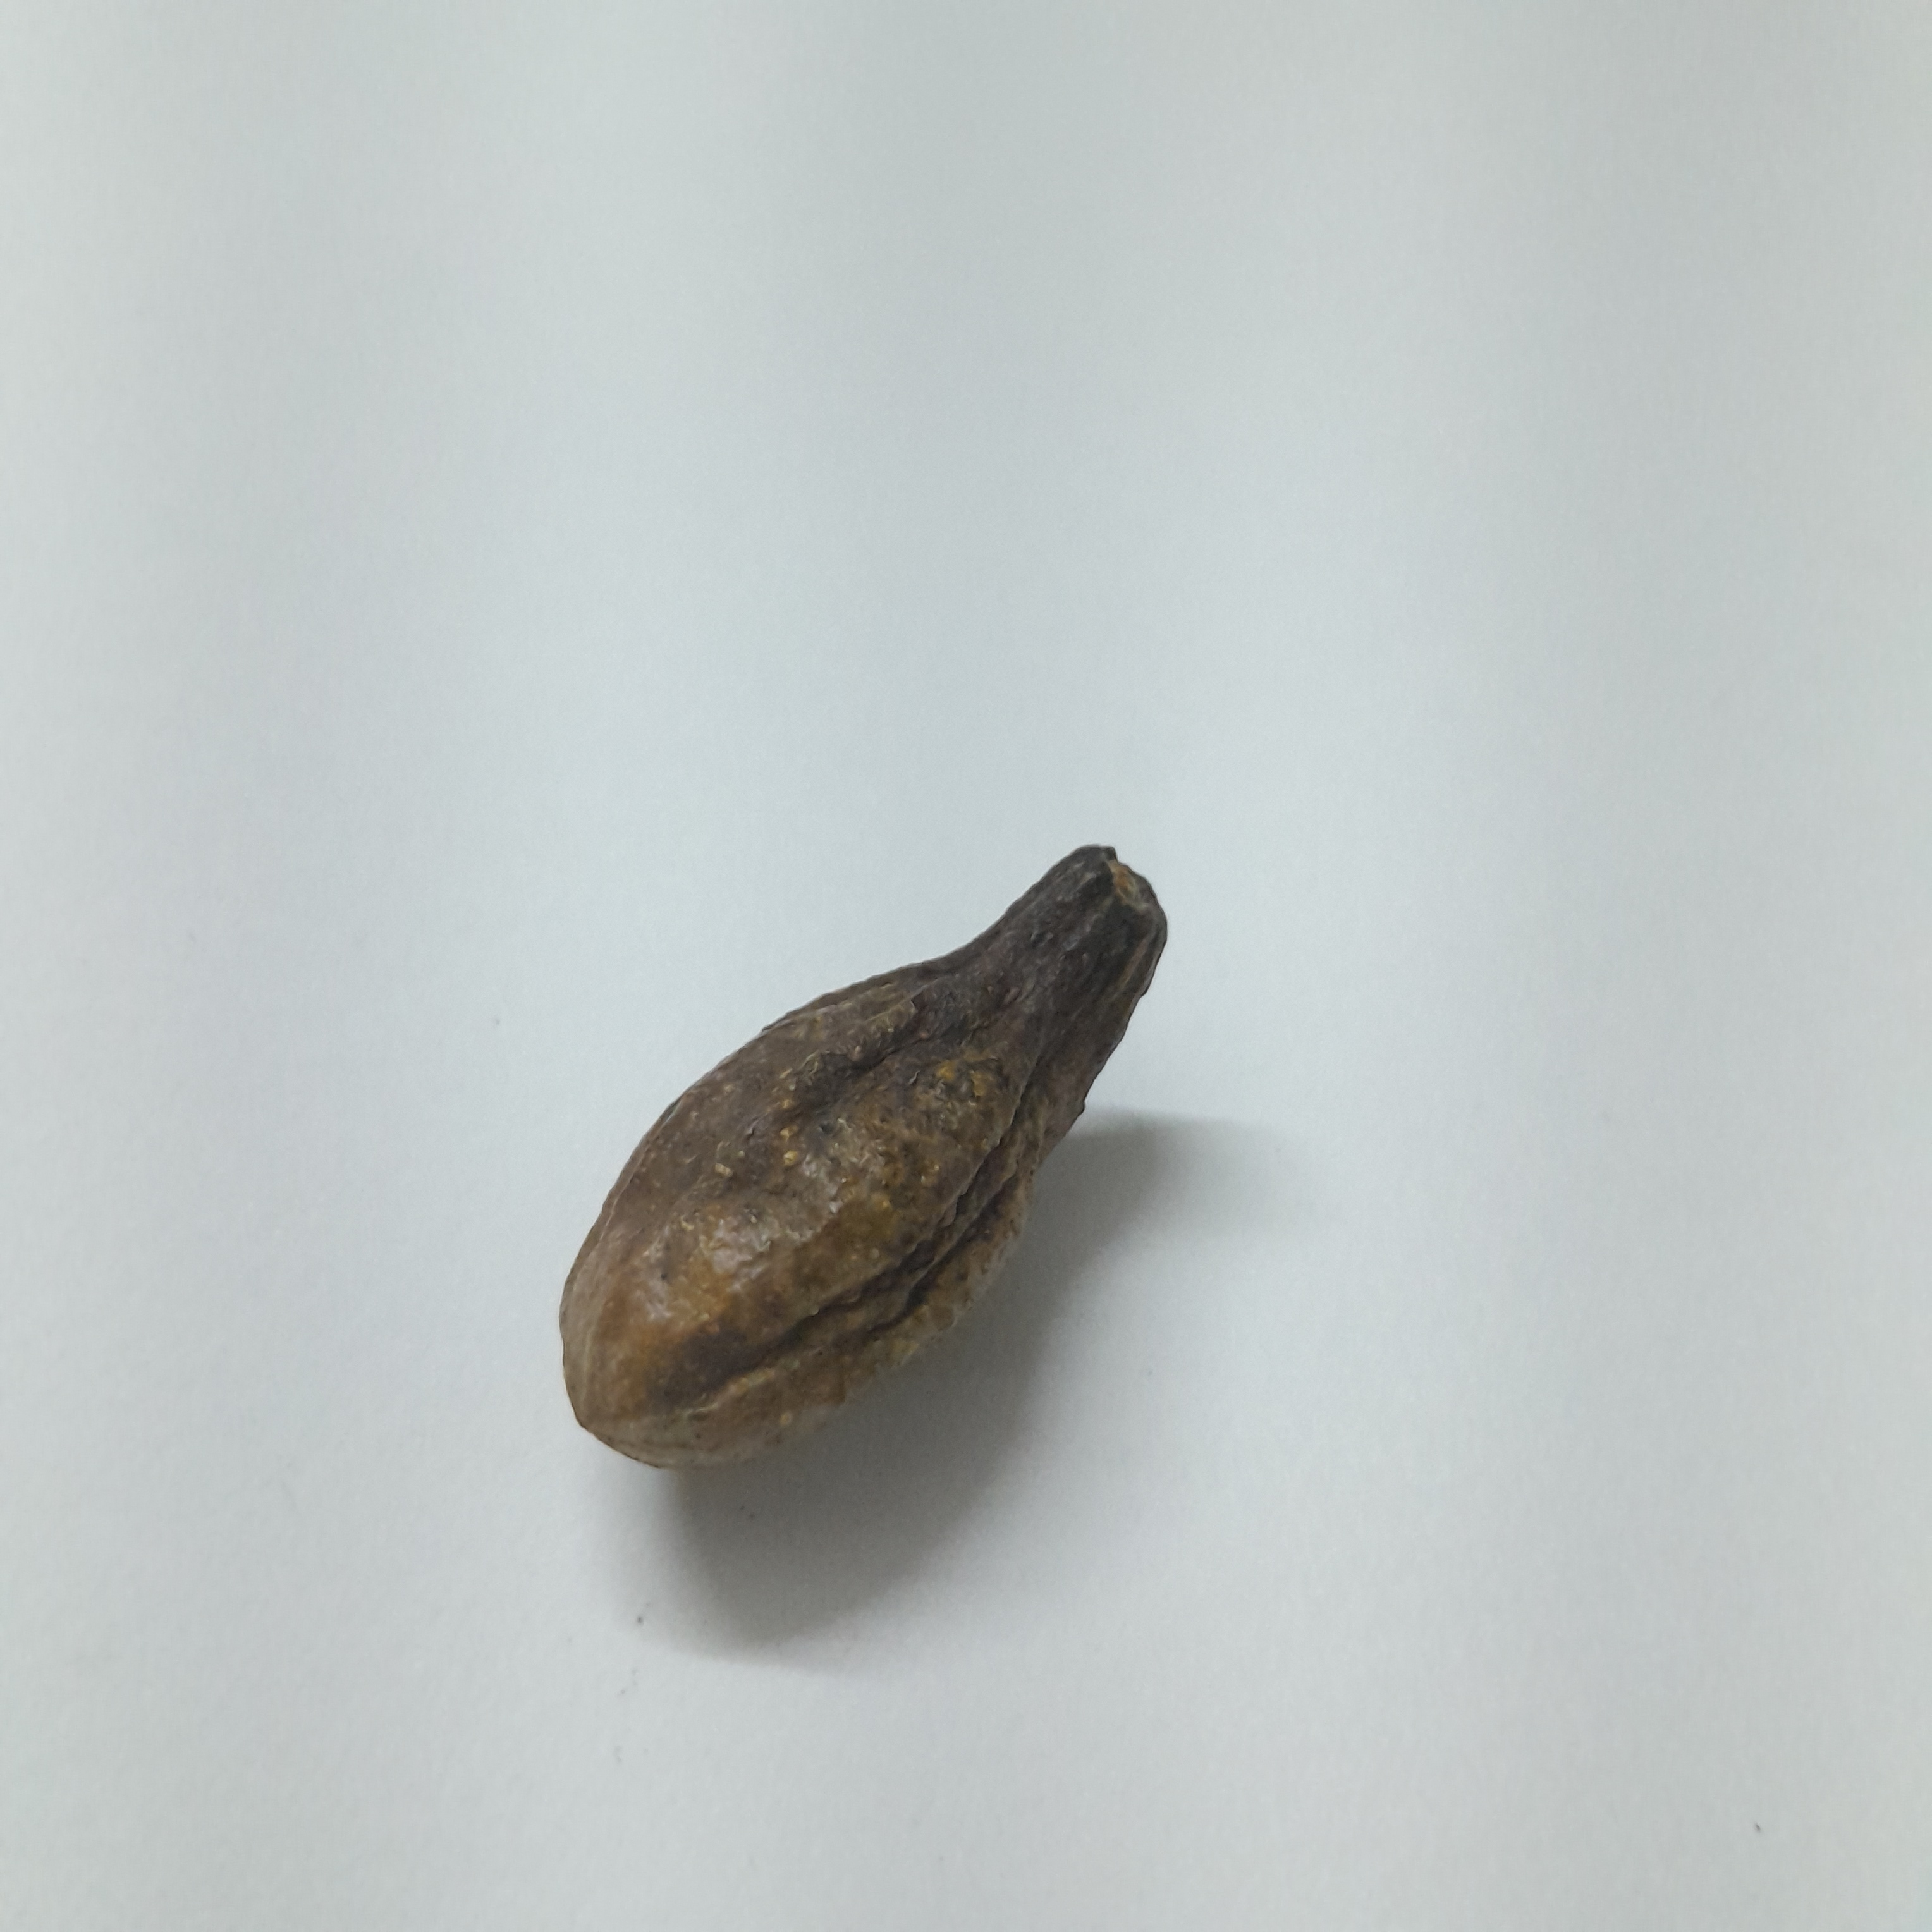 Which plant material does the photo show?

hirdaa
